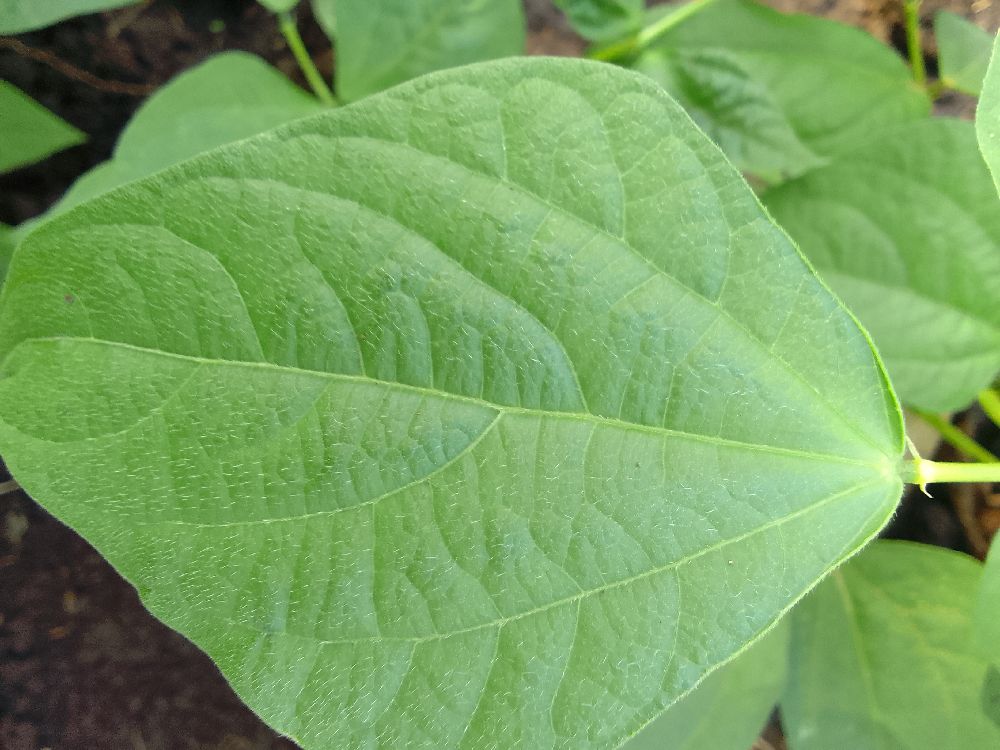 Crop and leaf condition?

common bean, healthy
